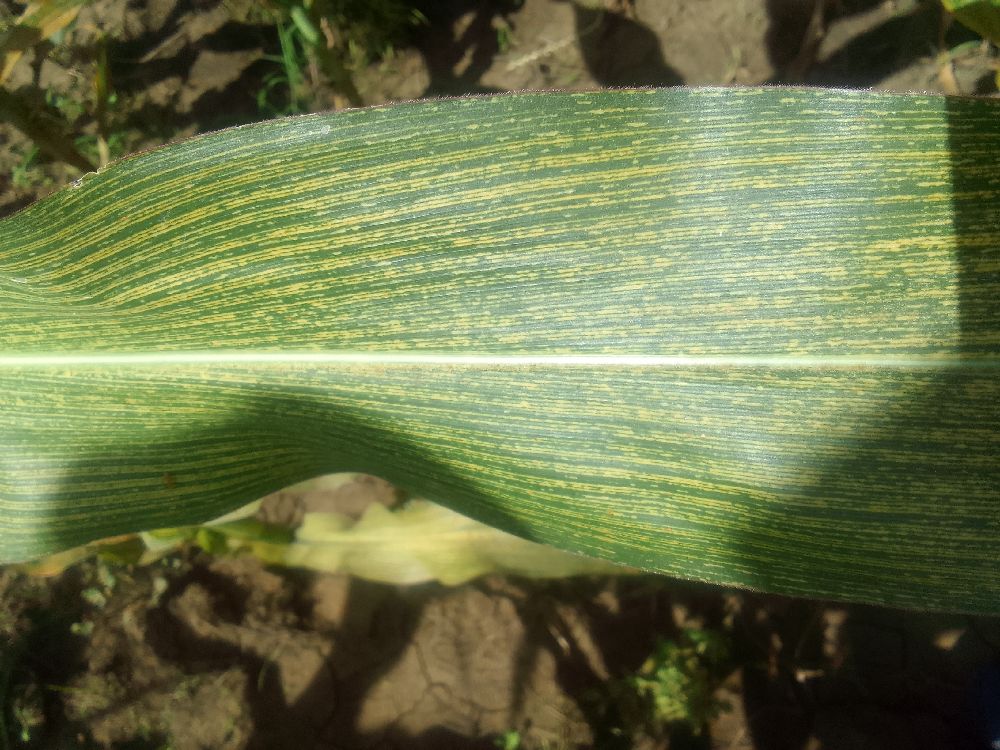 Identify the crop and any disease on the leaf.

maize, maize streak virus
